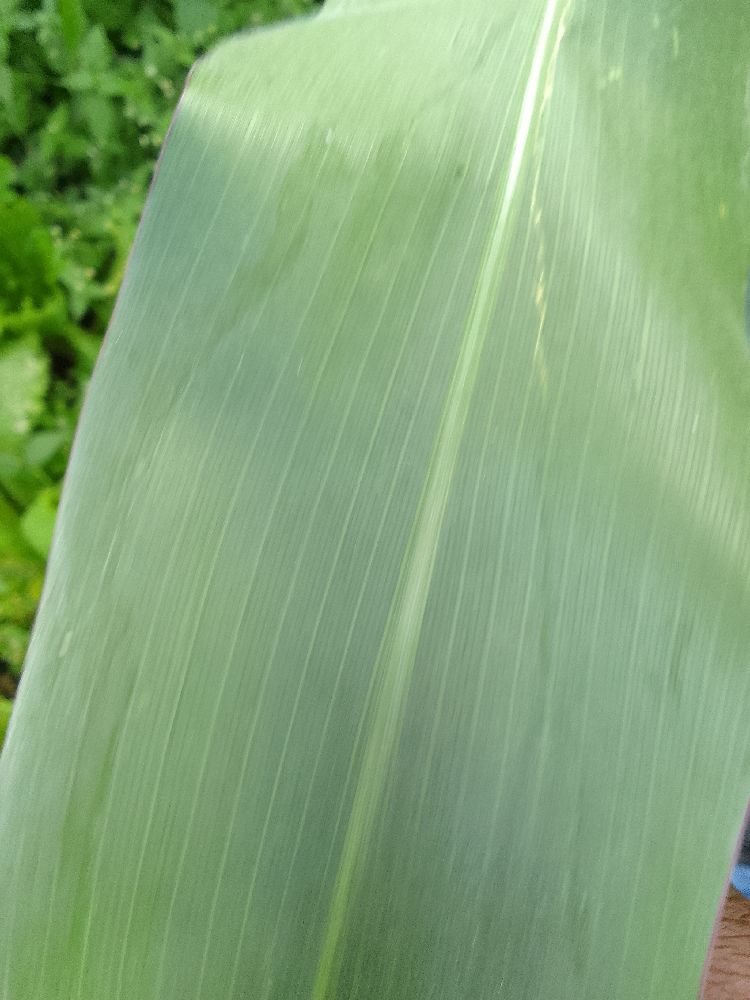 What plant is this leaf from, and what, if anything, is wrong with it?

maize, healthy
